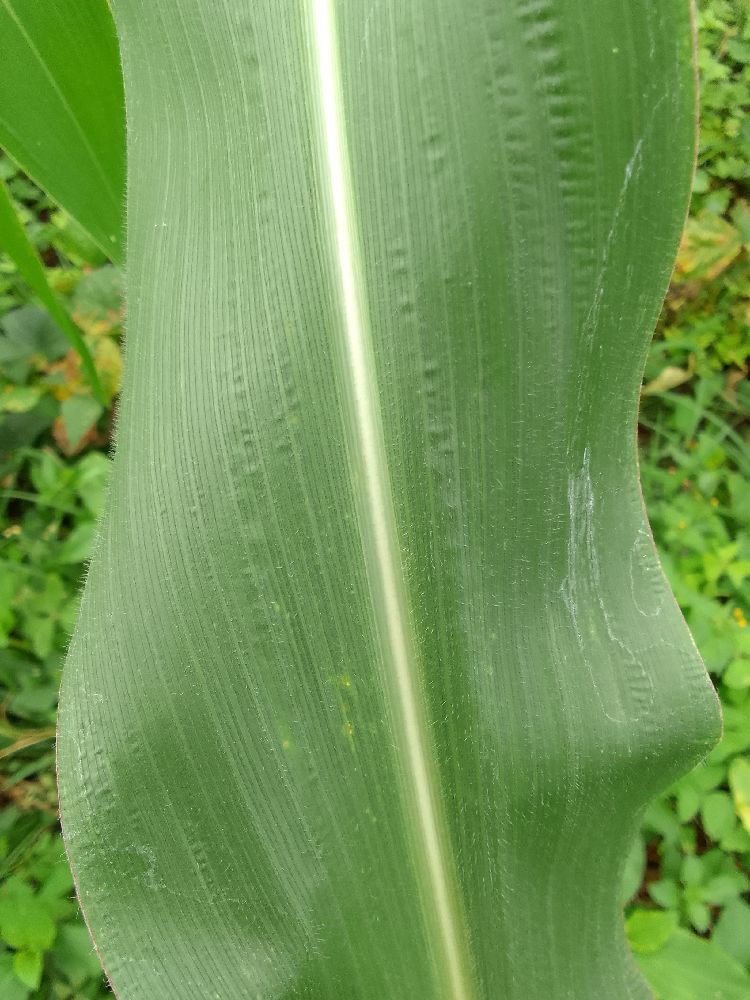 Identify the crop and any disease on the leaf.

maize, healthy
